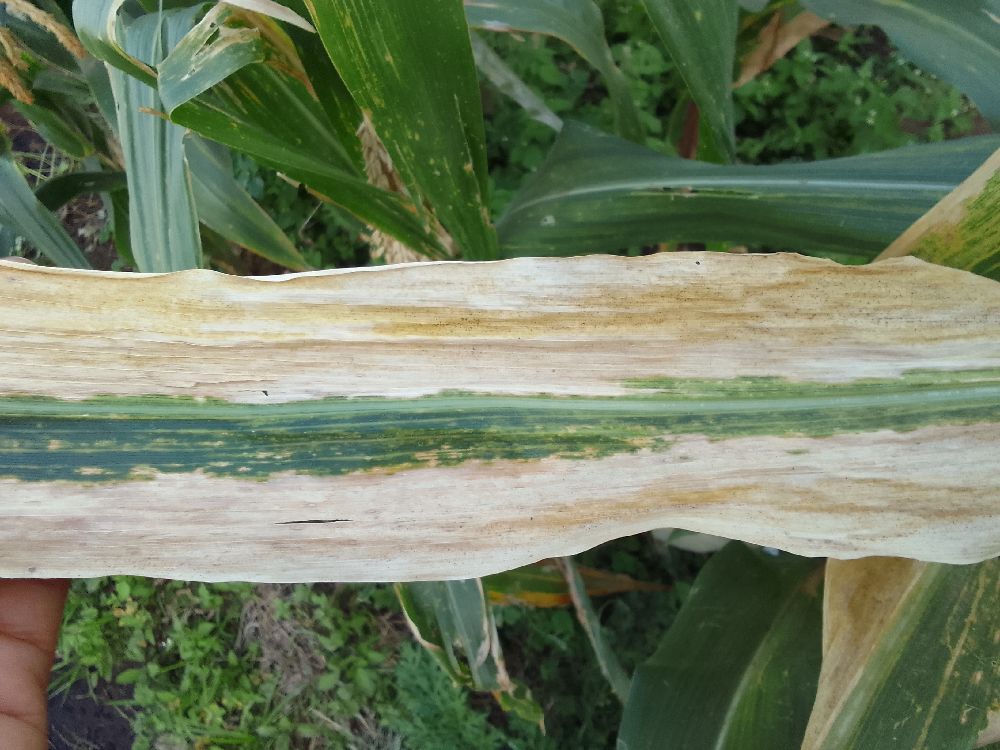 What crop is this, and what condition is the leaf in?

maize, maize lethal necrosis
